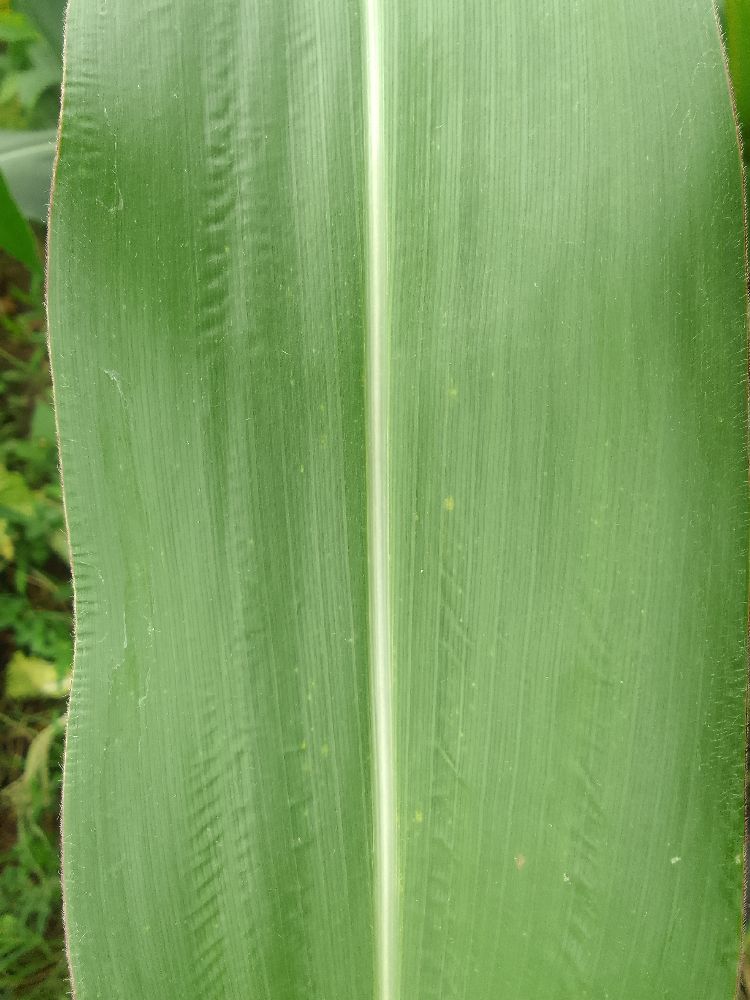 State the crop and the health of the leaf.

maize, healthy
